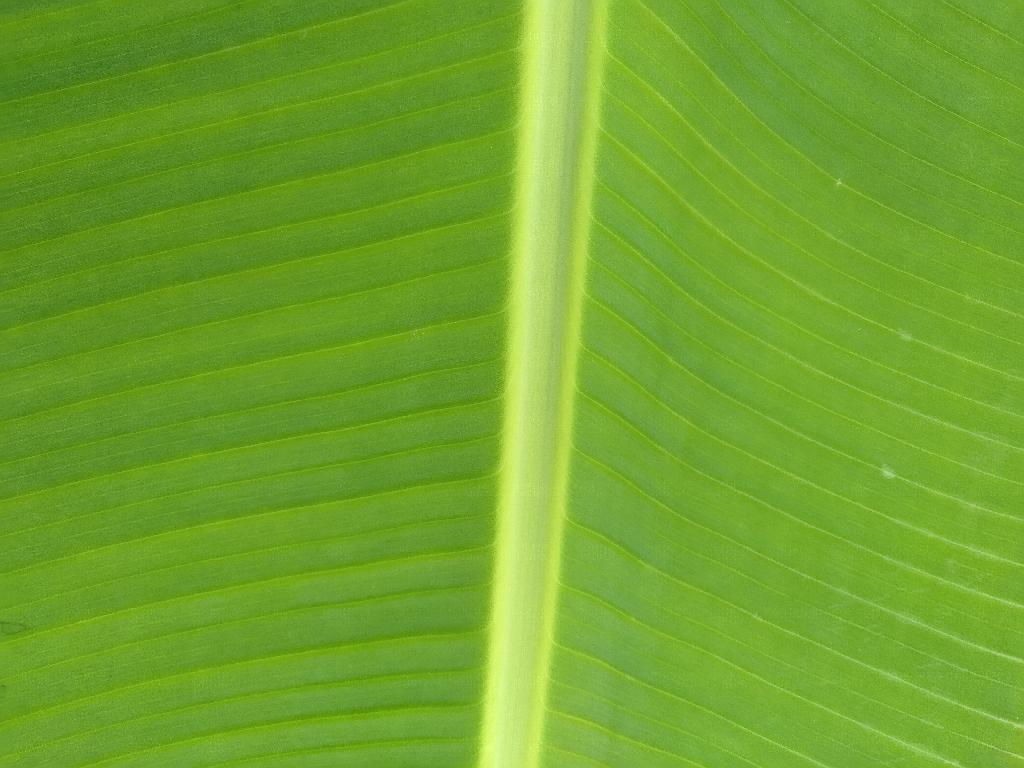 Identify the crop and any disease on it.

banana, healthy
